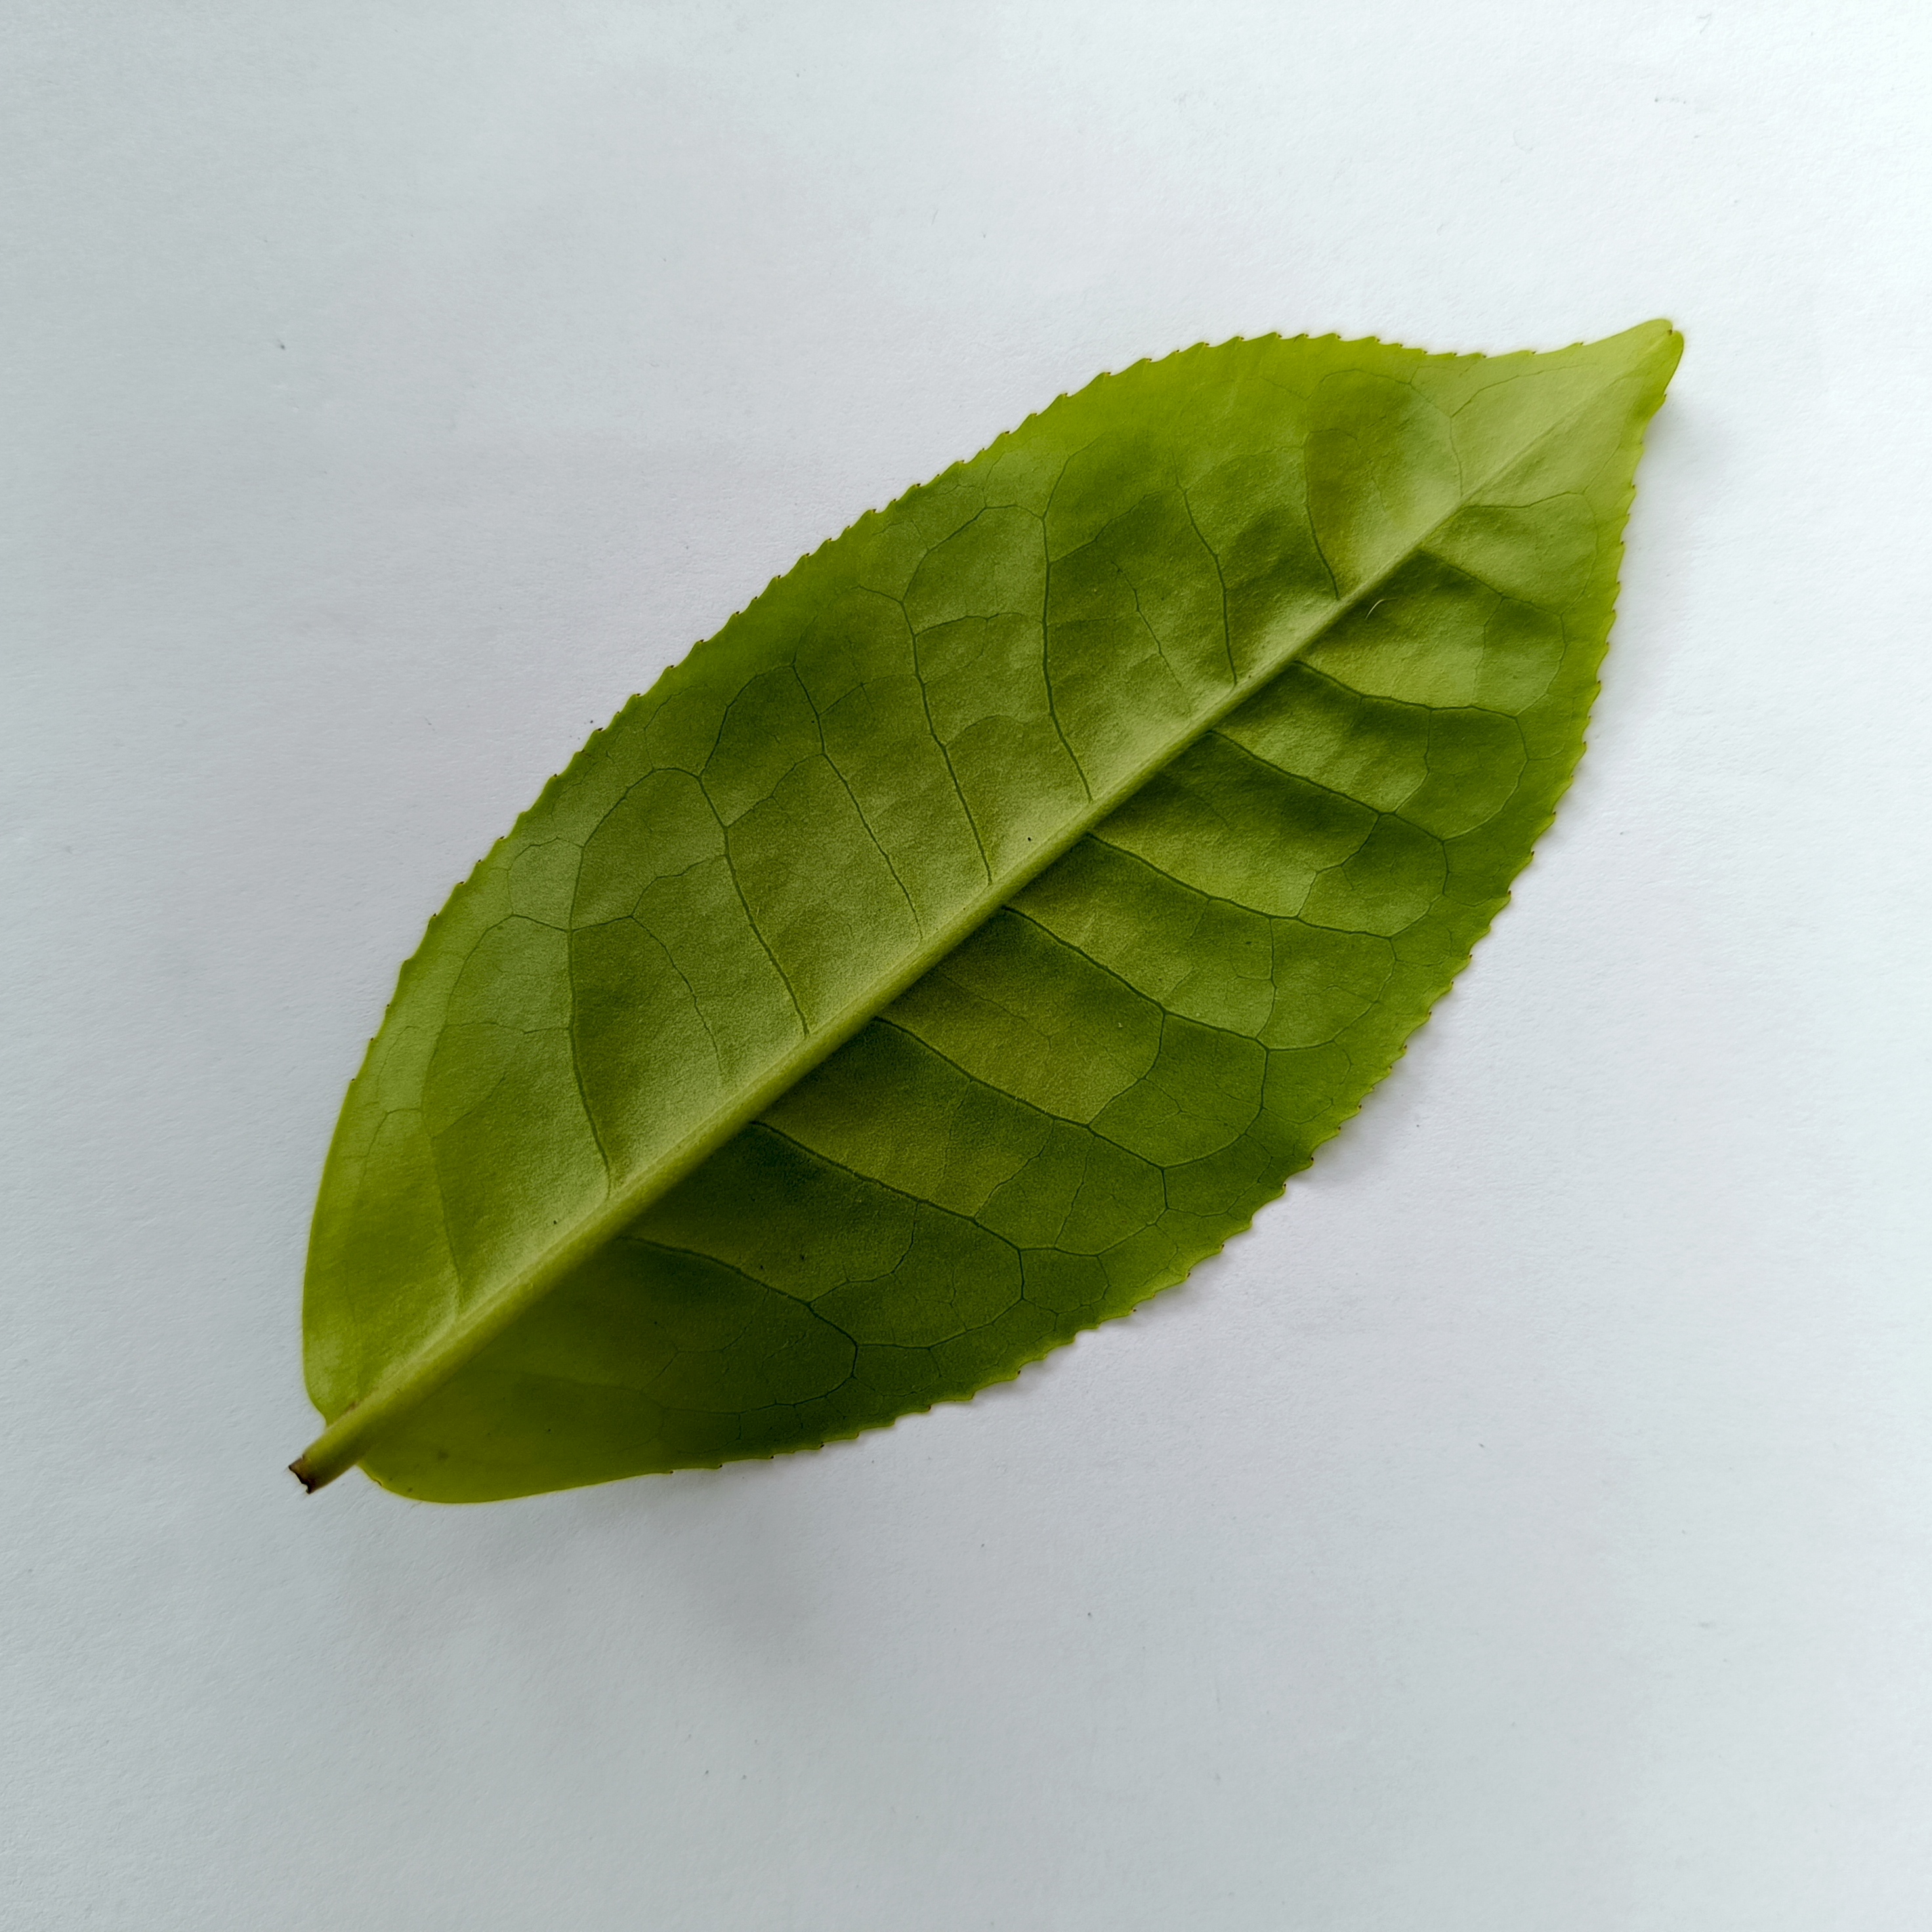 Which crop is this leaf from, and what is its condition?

tea, healthy
